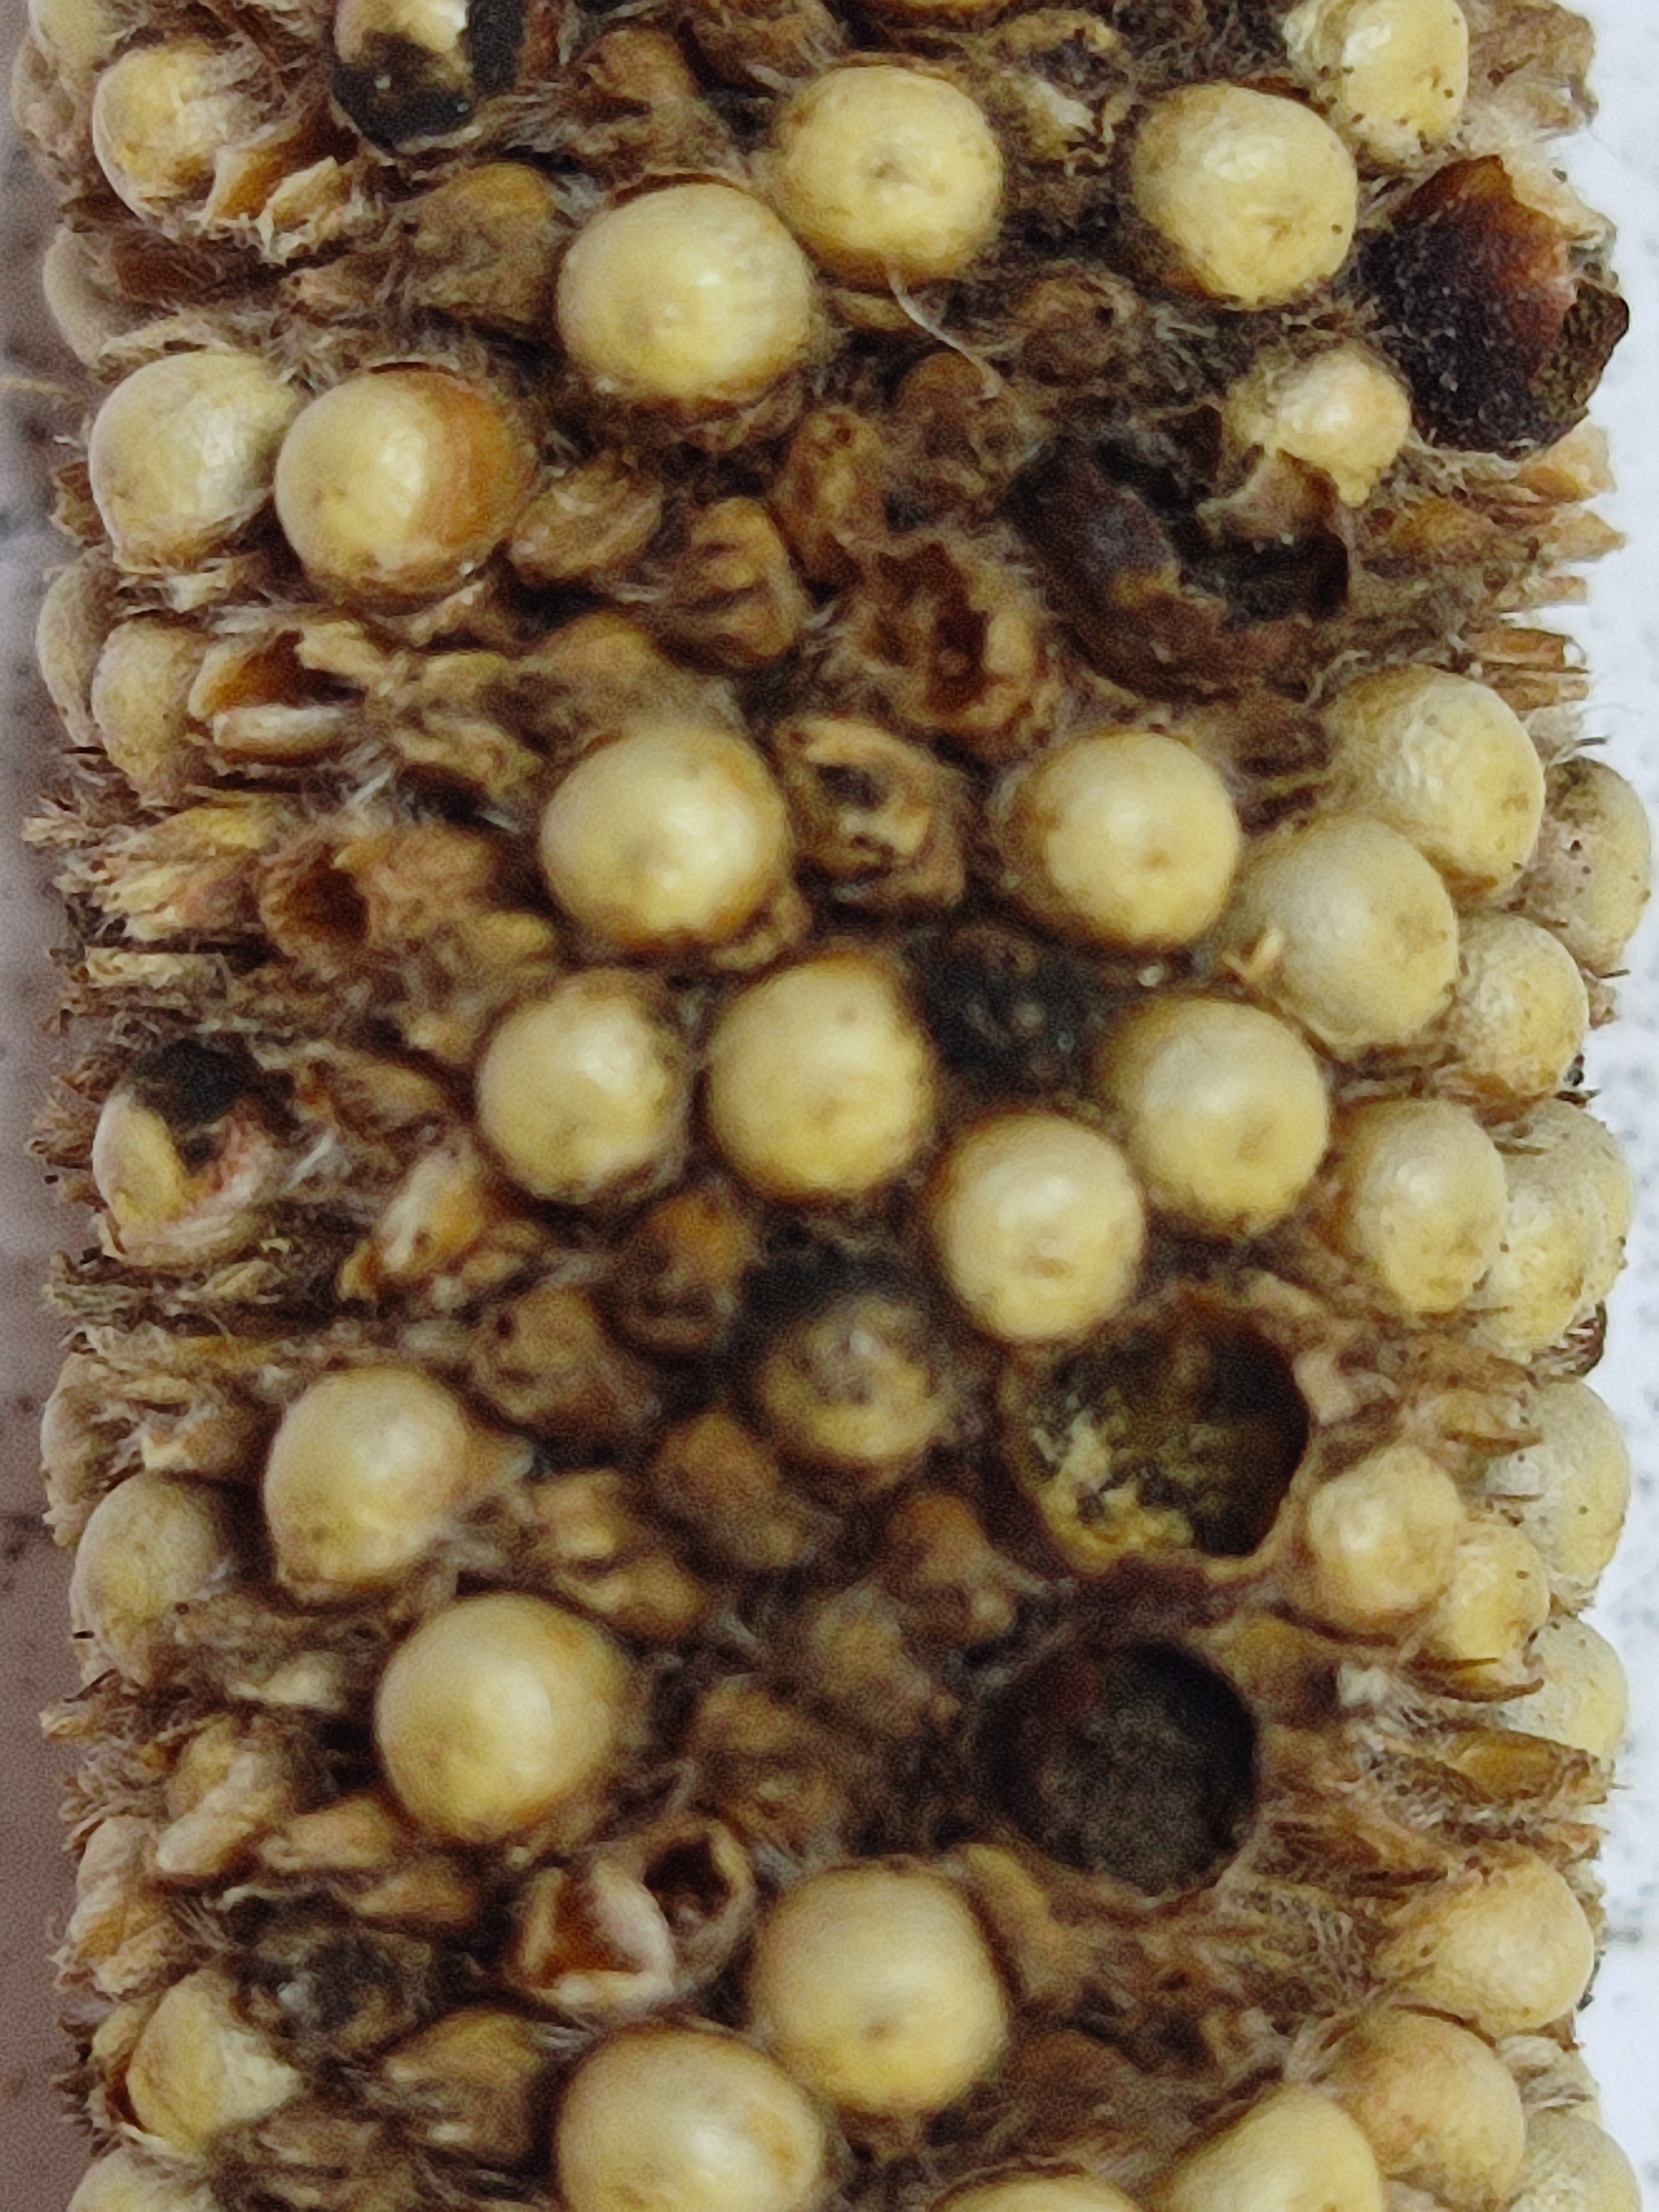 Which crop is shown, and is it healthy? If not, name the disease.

pearl millet, smut
